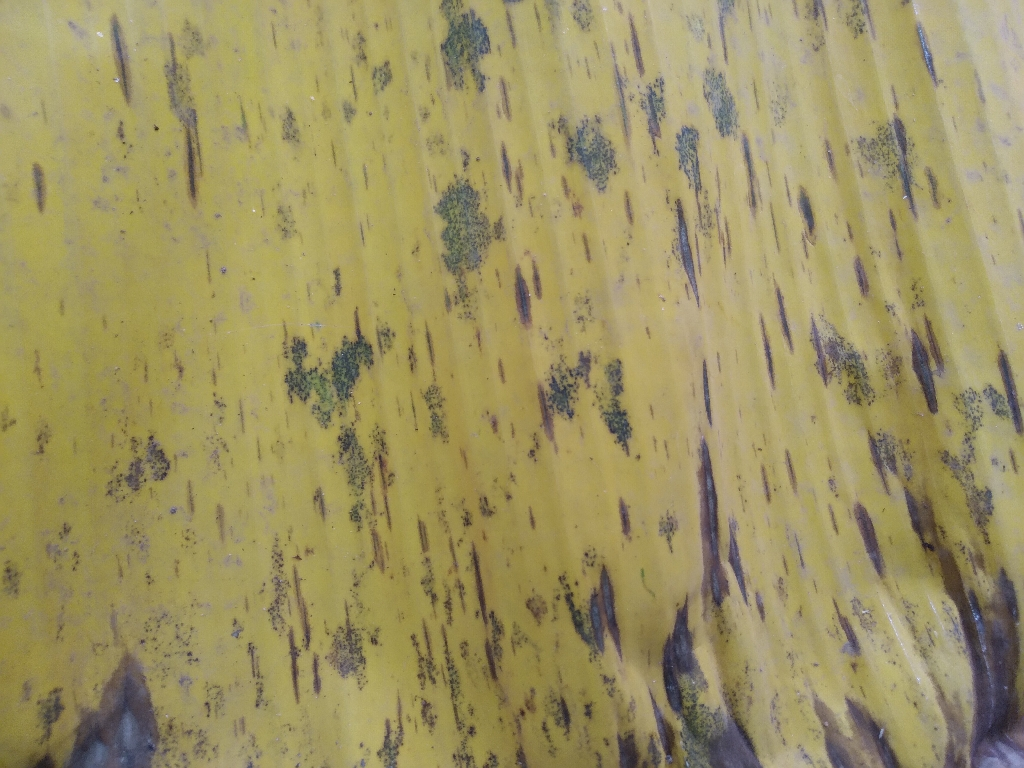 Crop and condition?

banana, black sigatoka
